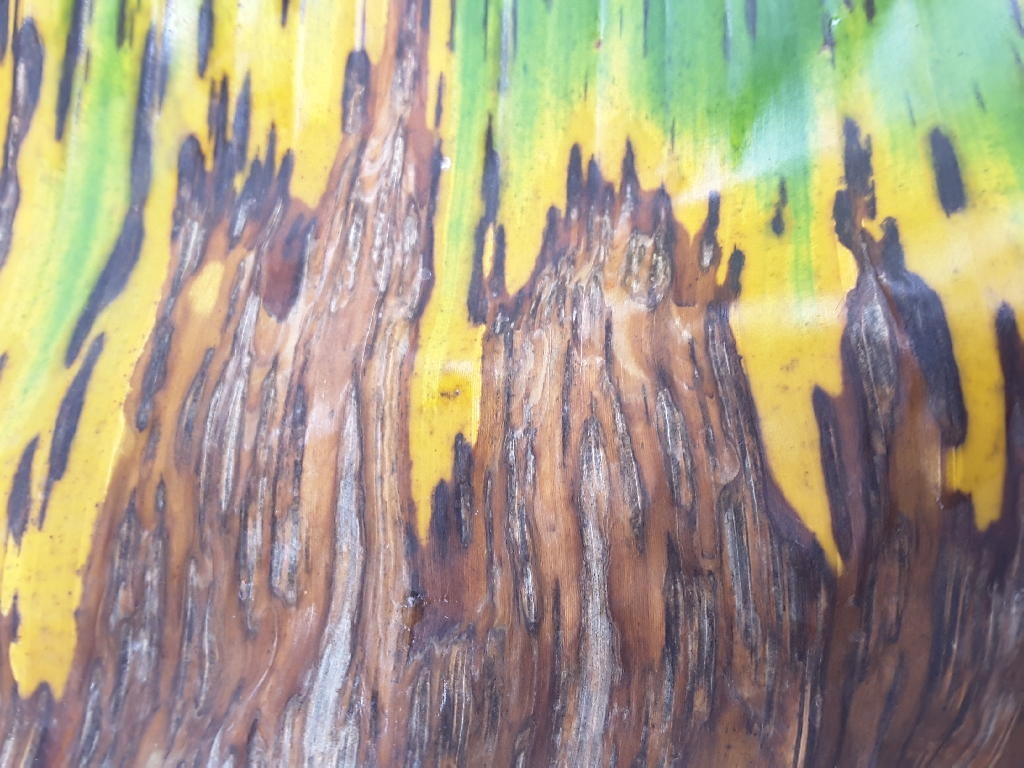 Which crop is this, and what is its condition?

banana, black sigatoka
